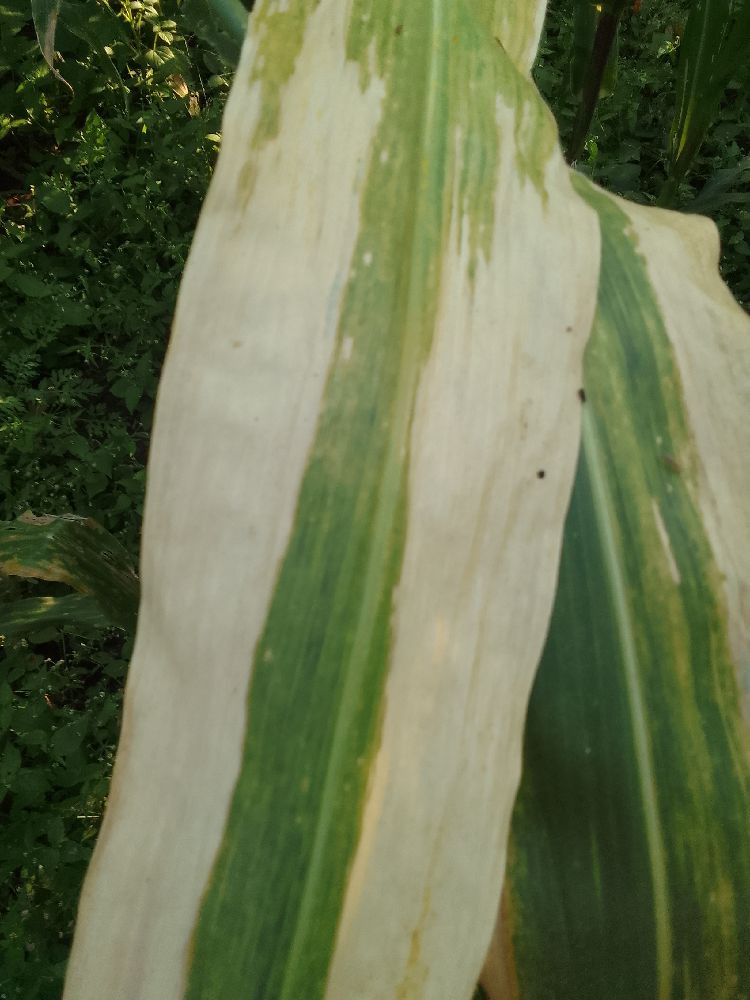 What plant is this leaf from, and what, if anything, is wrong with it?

maize, maize lethal necrosis
